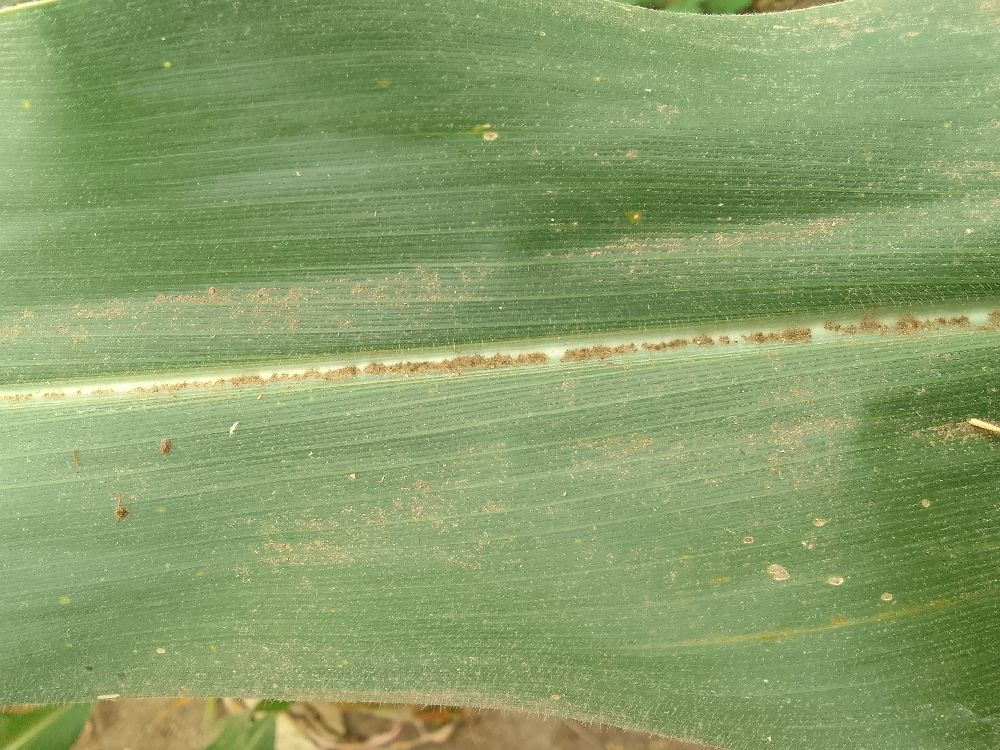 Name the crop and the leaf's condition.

maize, healthy
